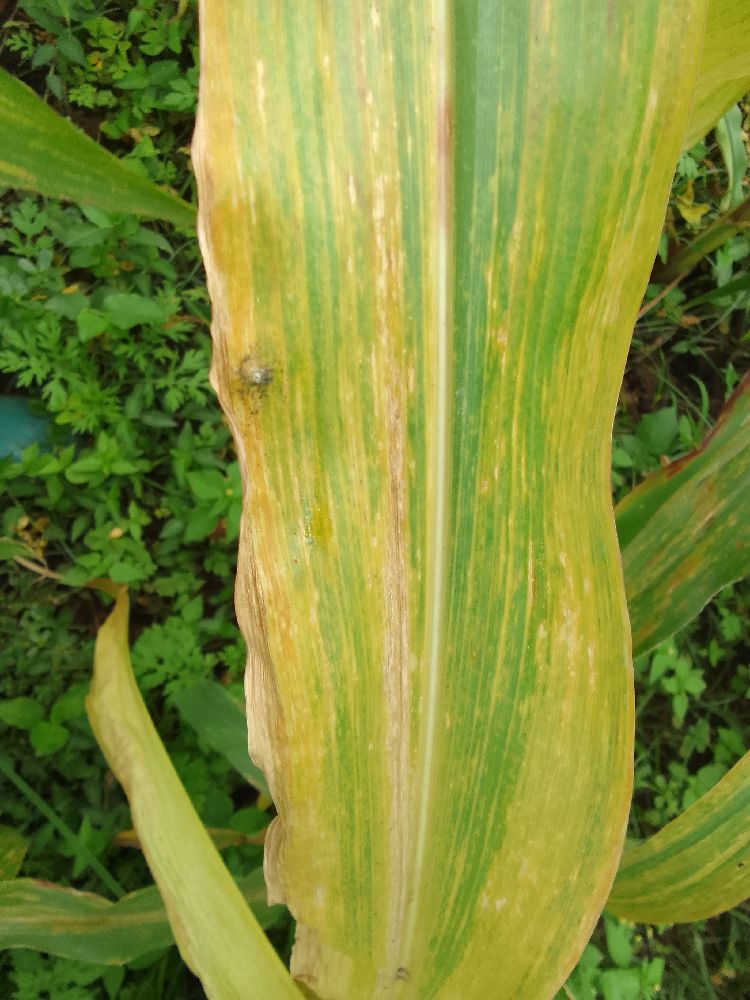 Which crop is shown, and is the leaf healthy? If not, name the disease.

maize, maize lethal necrosis
